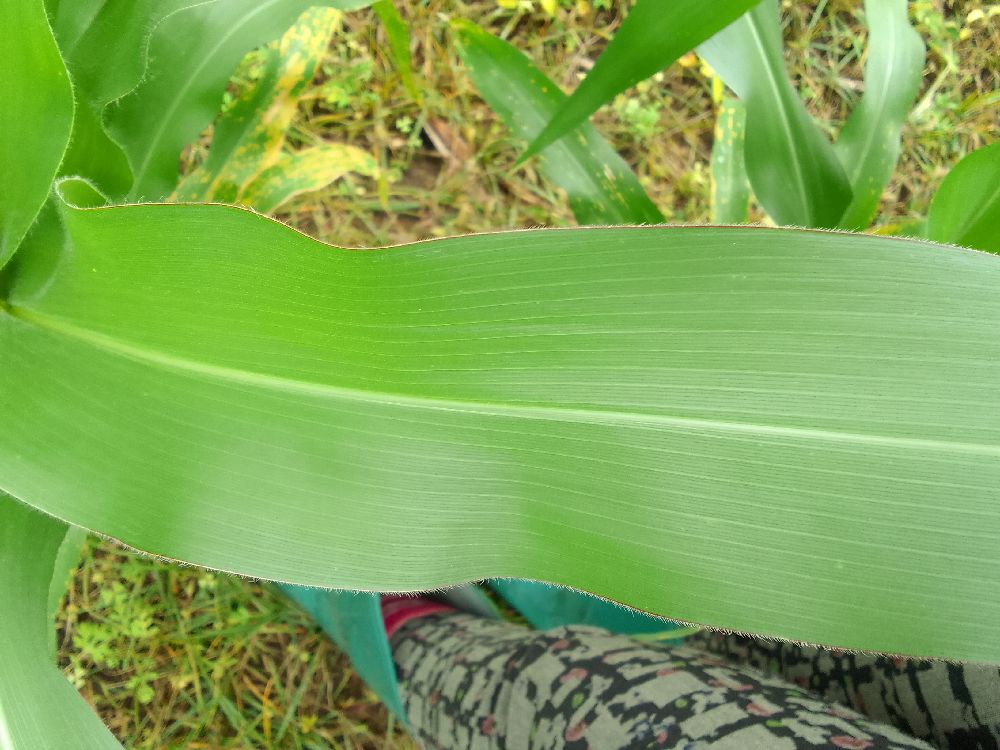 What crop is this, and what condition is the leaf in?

maize, healthy
